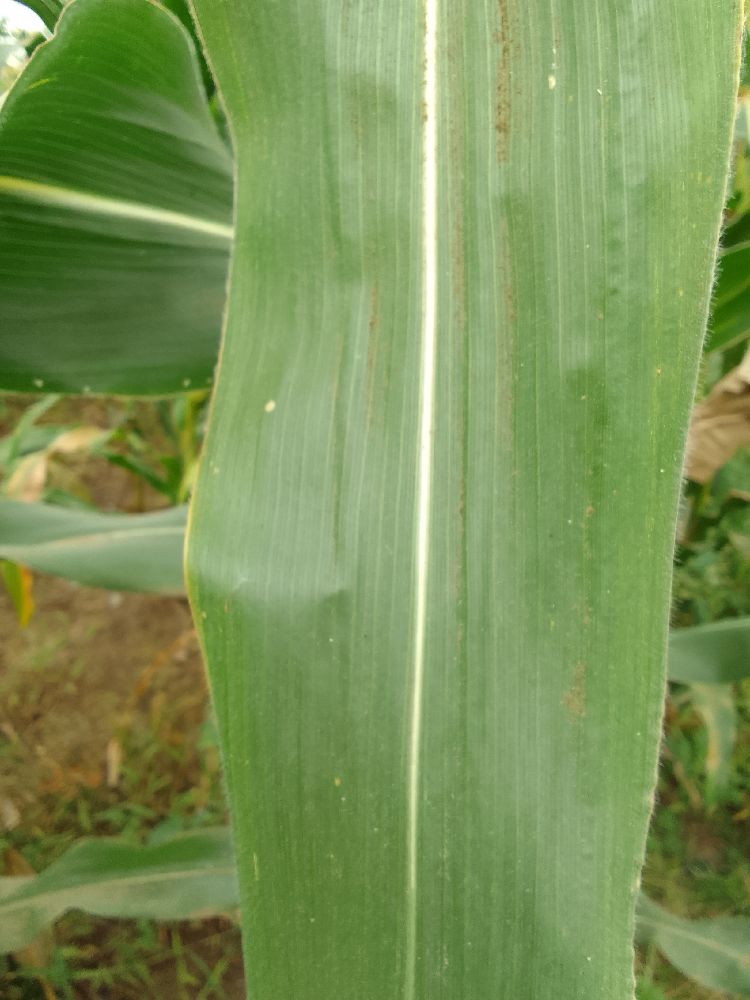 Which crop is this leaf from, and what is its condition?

maize, healthy
